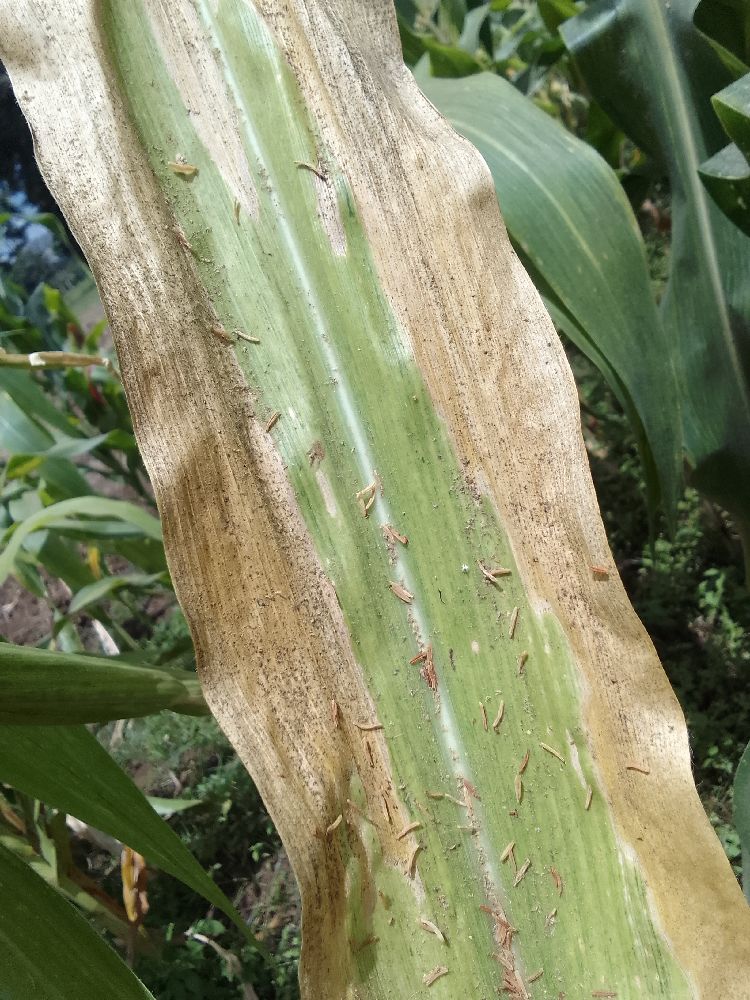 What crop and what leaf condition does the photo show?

maize, maize lethal necrosis
